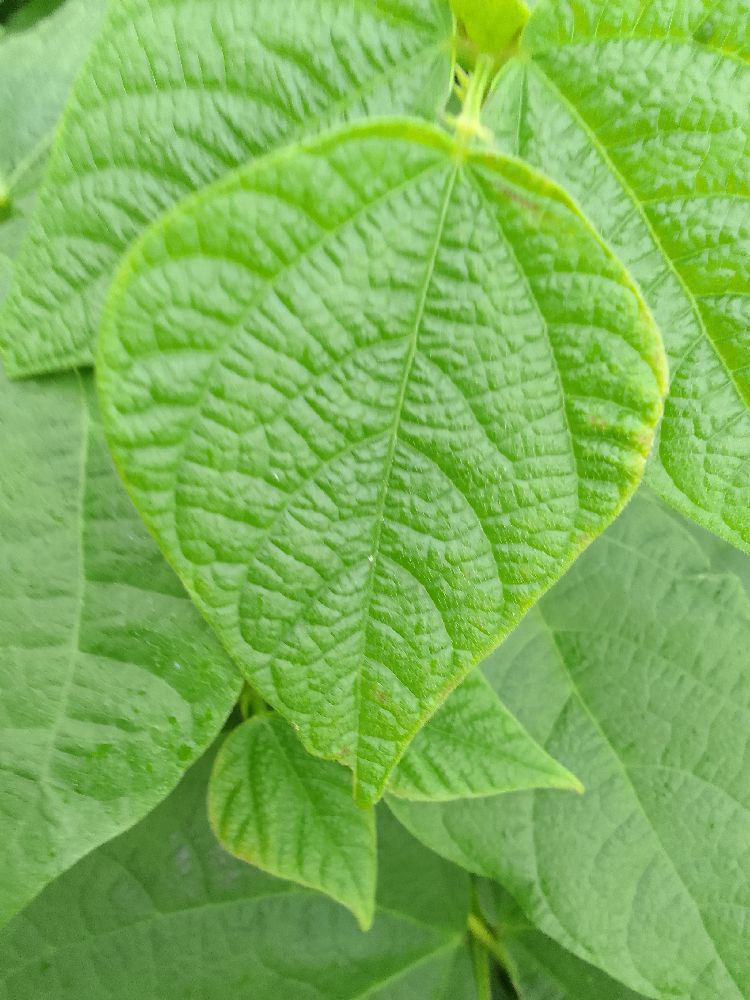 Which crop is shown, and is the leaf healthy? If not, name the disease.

common bean, healthy
